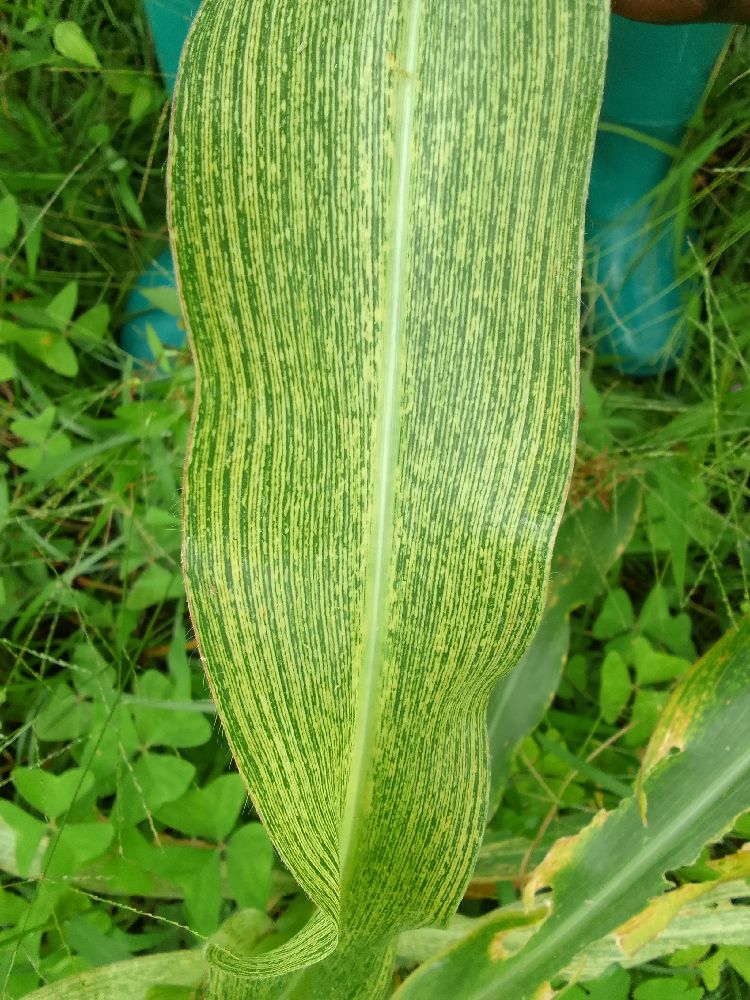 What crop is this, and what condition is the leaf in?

maize, maize streak virus
